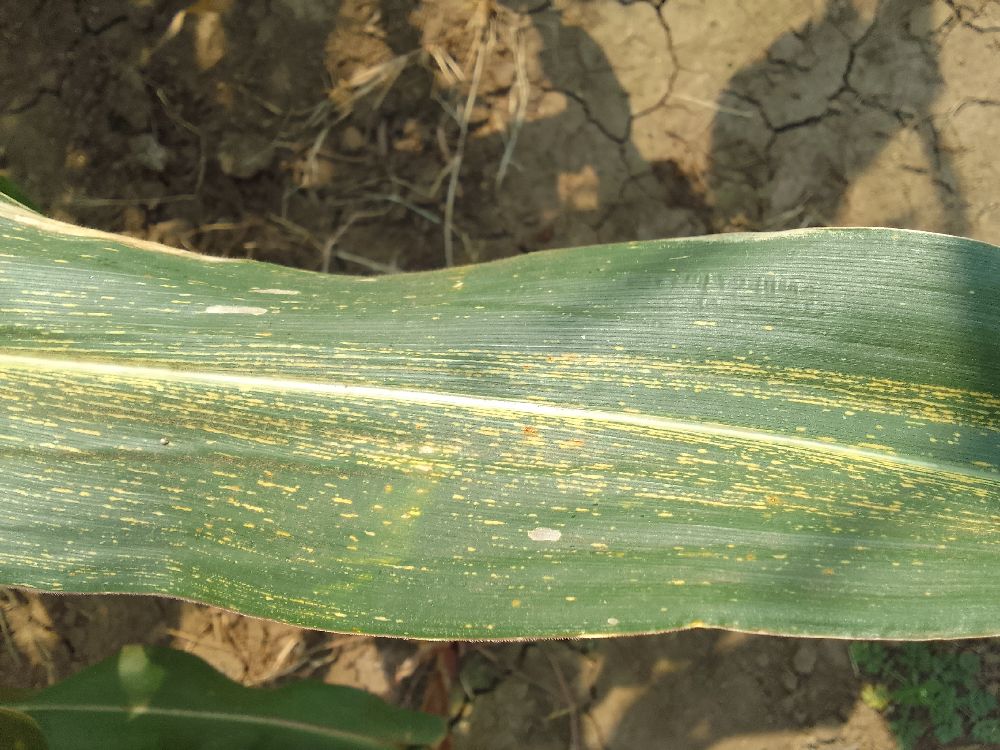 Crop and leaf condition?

maize, maize streak virus
